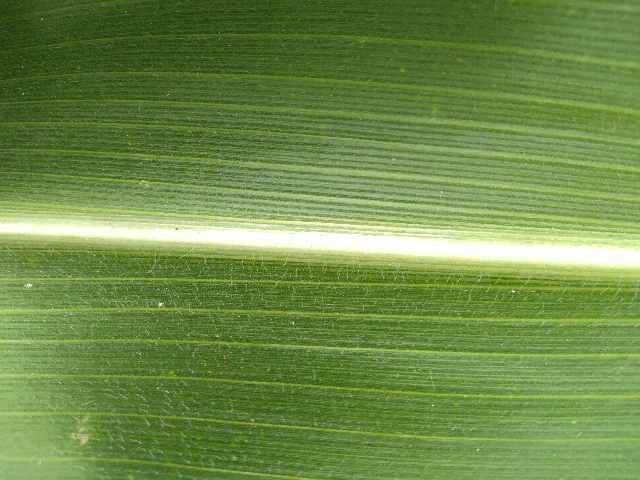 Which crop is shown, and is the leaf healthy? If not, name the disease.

maize, healthy
